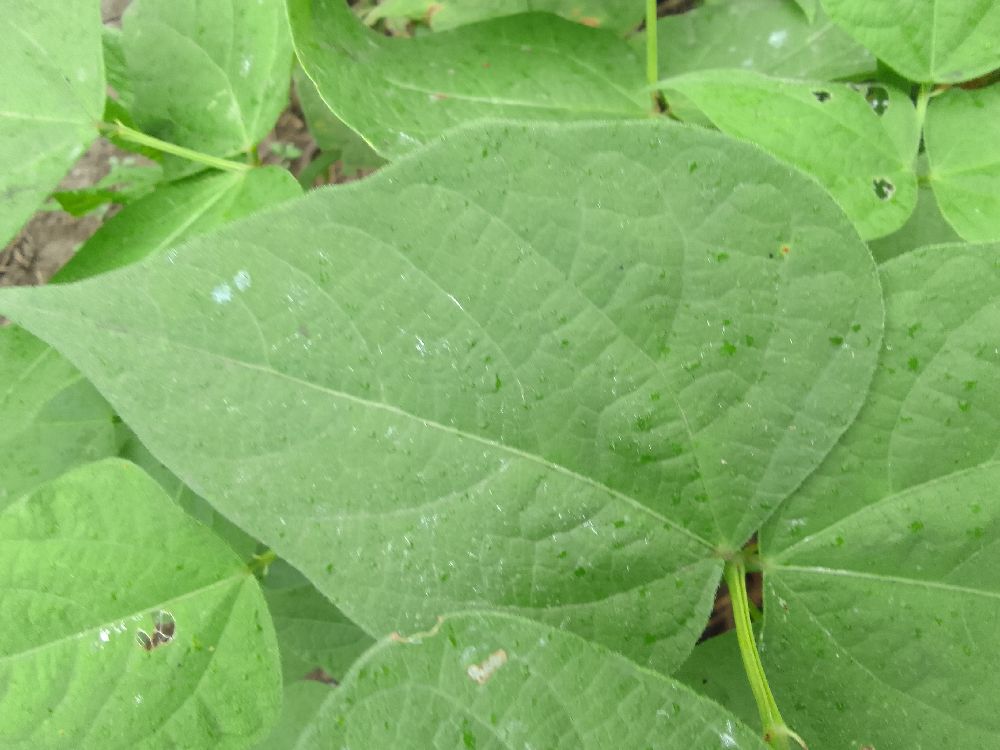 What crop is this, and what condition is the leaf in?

common bean, healthy
